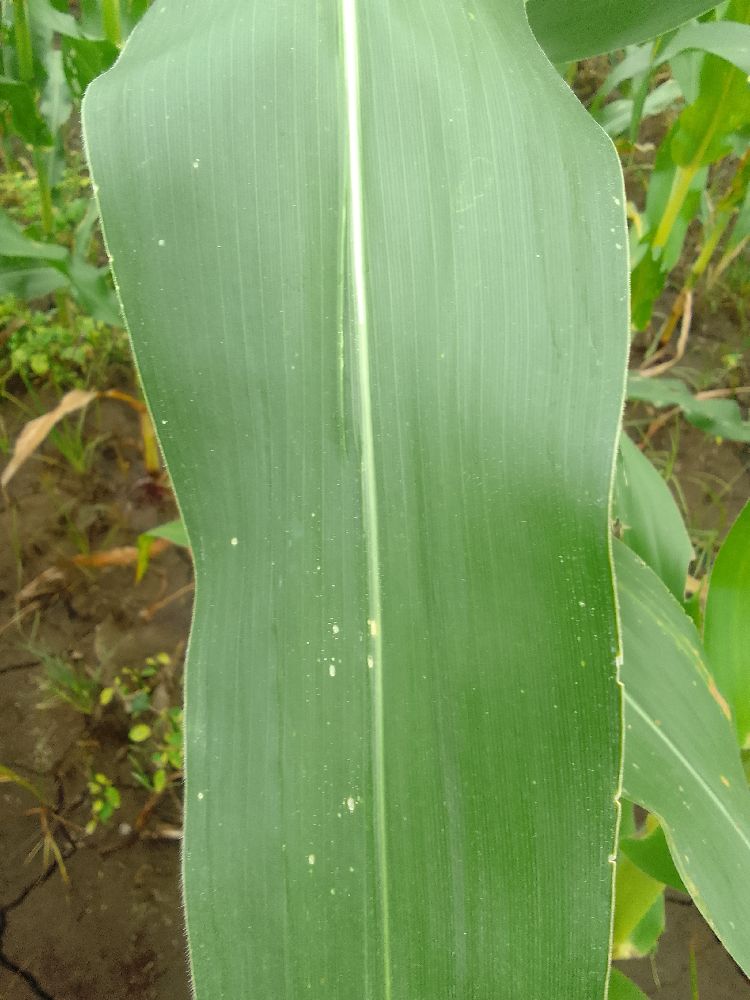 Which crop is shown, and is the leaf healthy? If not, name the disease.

maize, healthy
